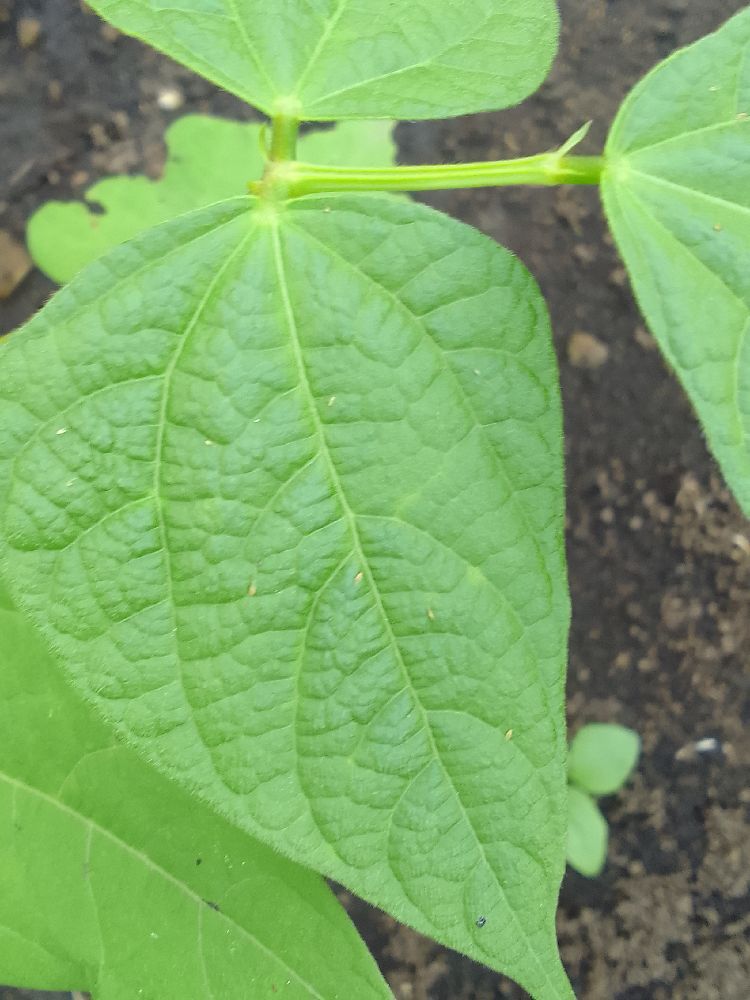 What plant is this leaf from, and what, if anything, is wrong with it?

common bean, healthy
